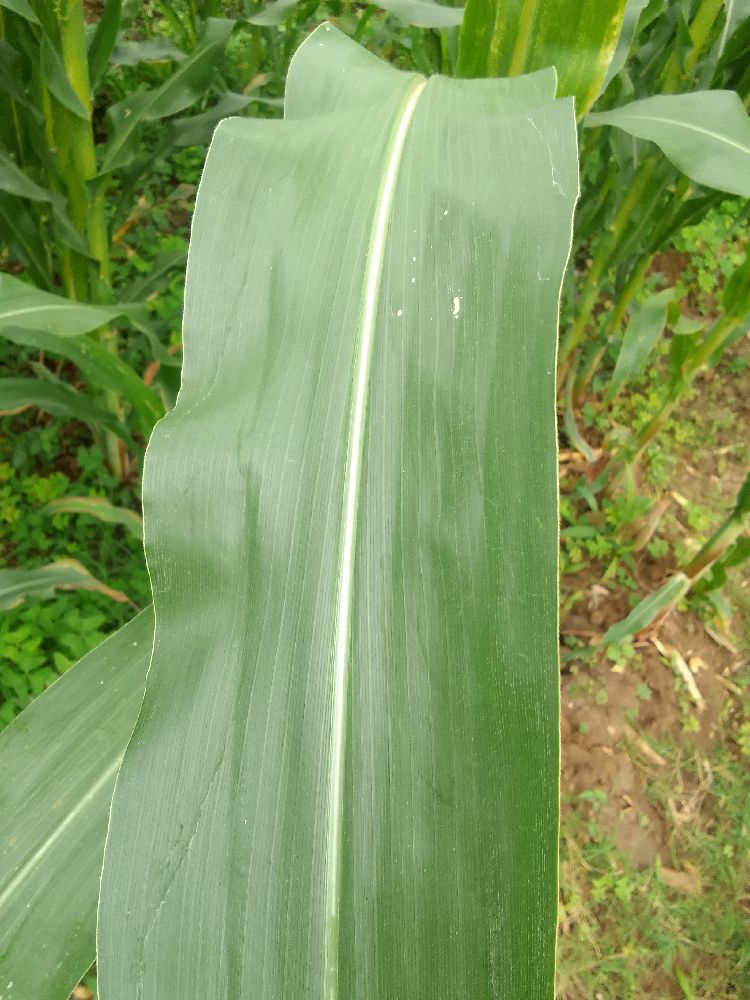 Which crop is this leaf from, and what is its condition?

maize, healthy
